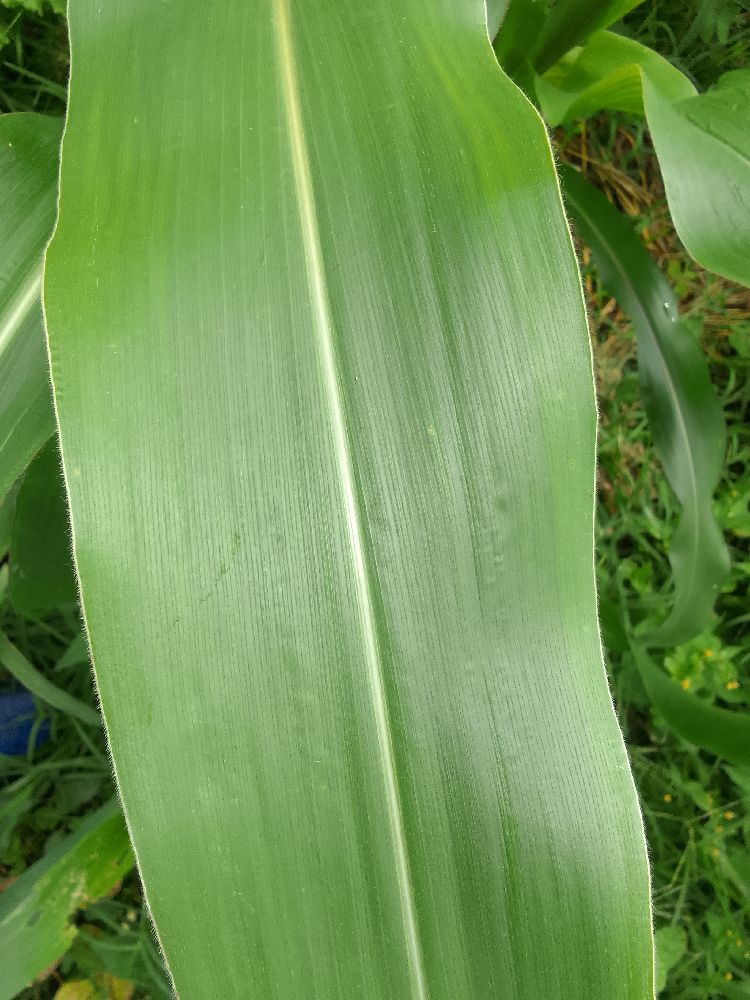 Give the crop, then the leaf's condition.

maize, healthy
